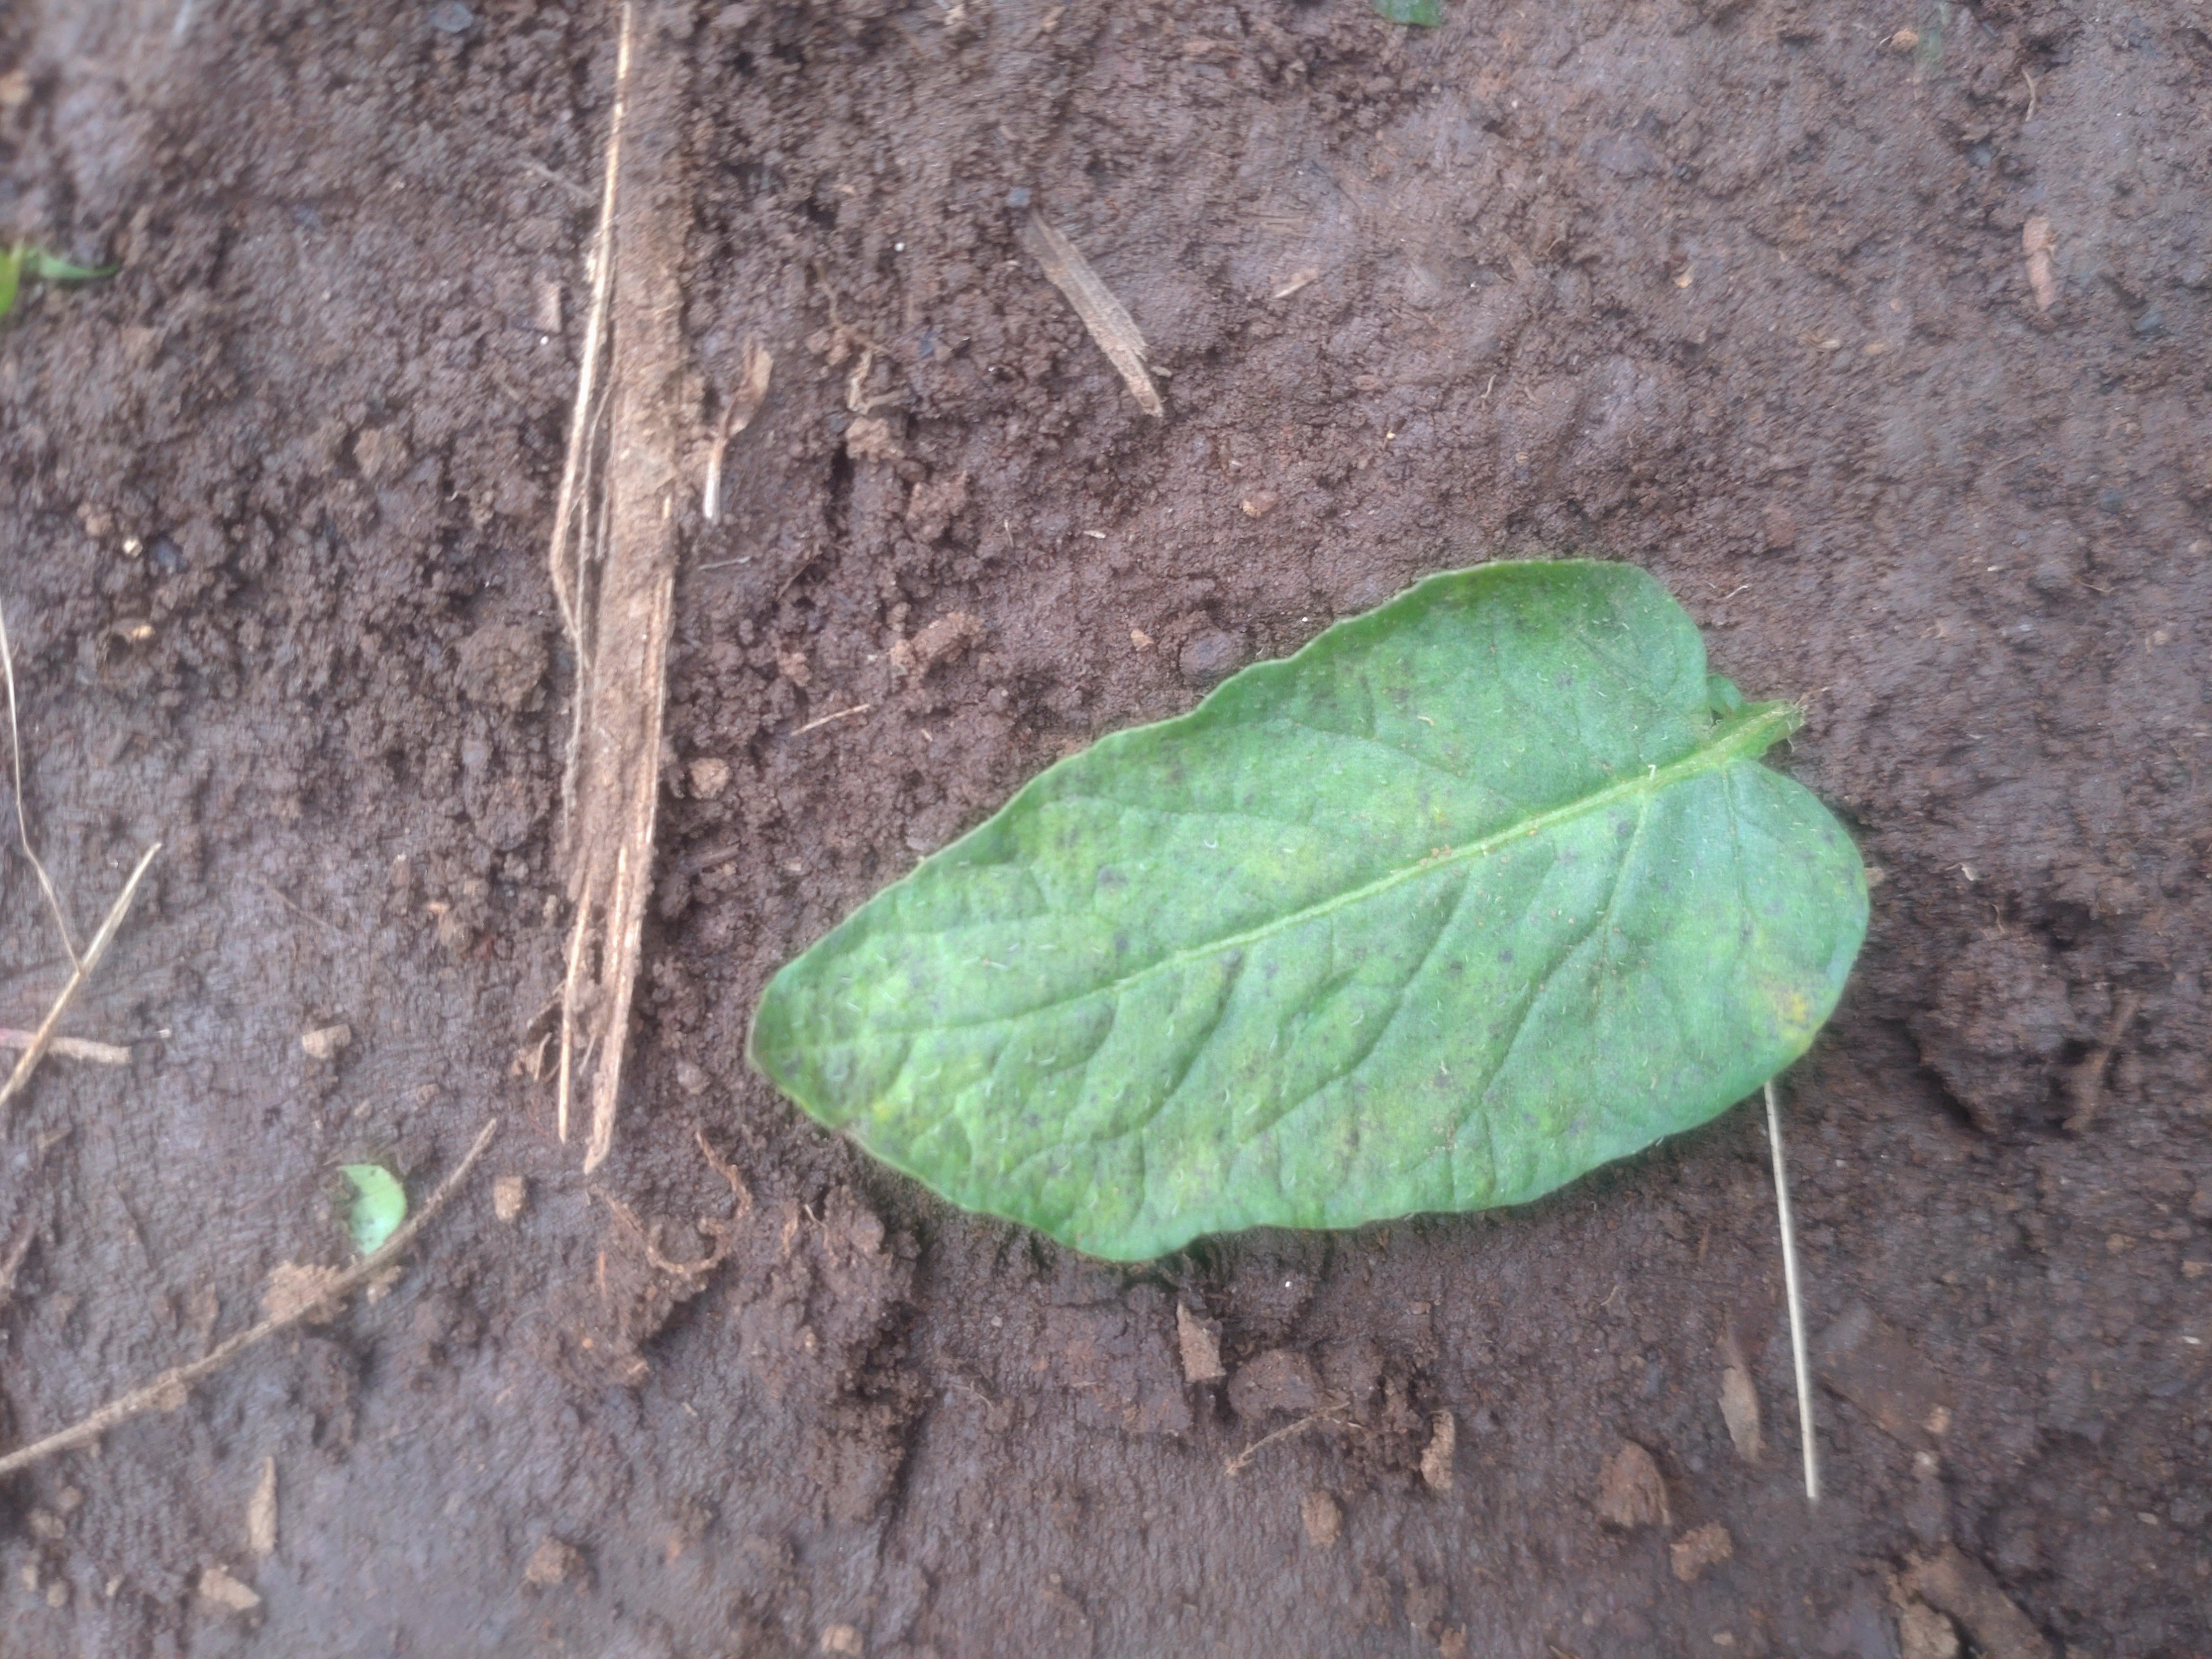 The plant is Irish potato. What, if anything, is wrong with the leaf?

late blight
